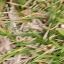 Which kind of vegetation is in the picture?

grass
